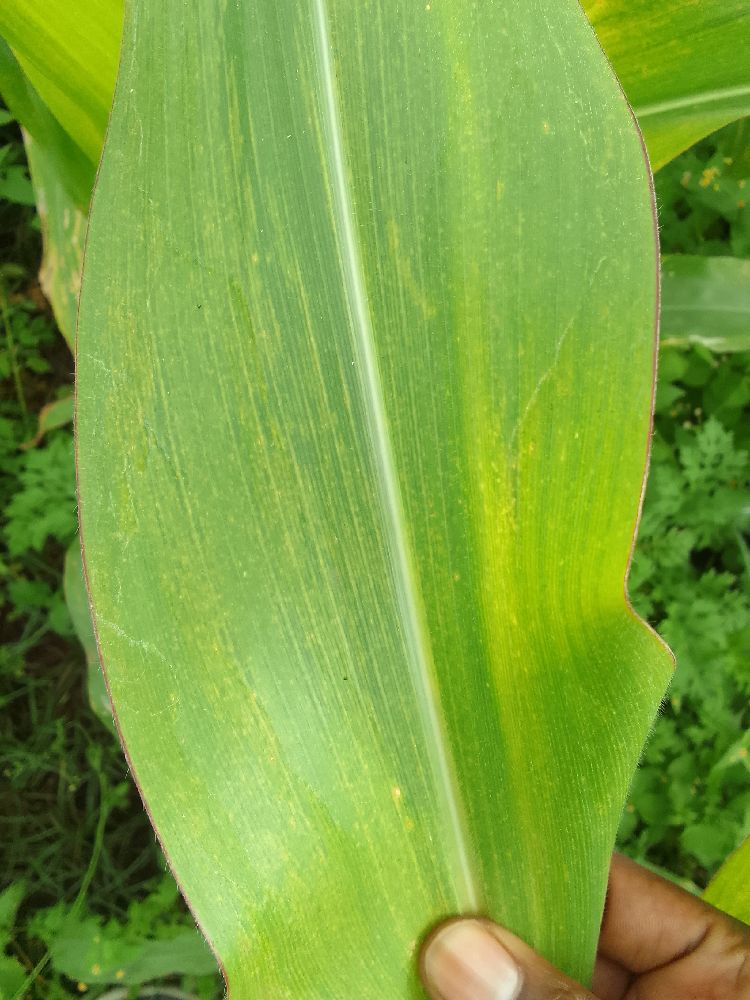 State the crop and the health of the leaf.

maize, maize lethal necrosis
